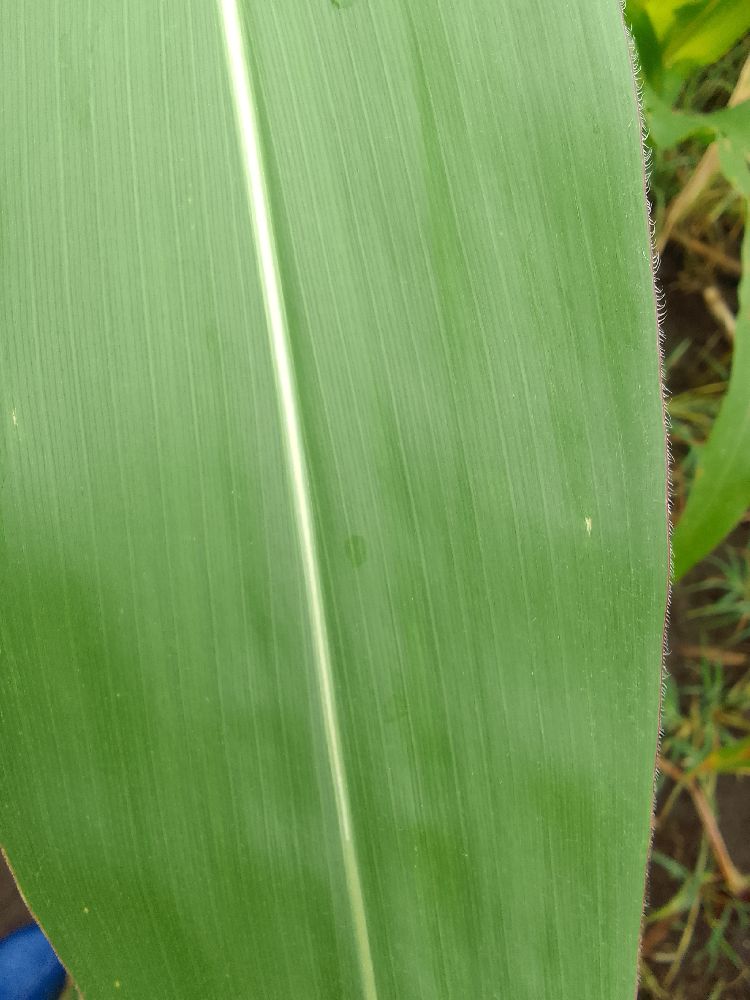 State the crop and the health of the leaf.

maize, healthy
